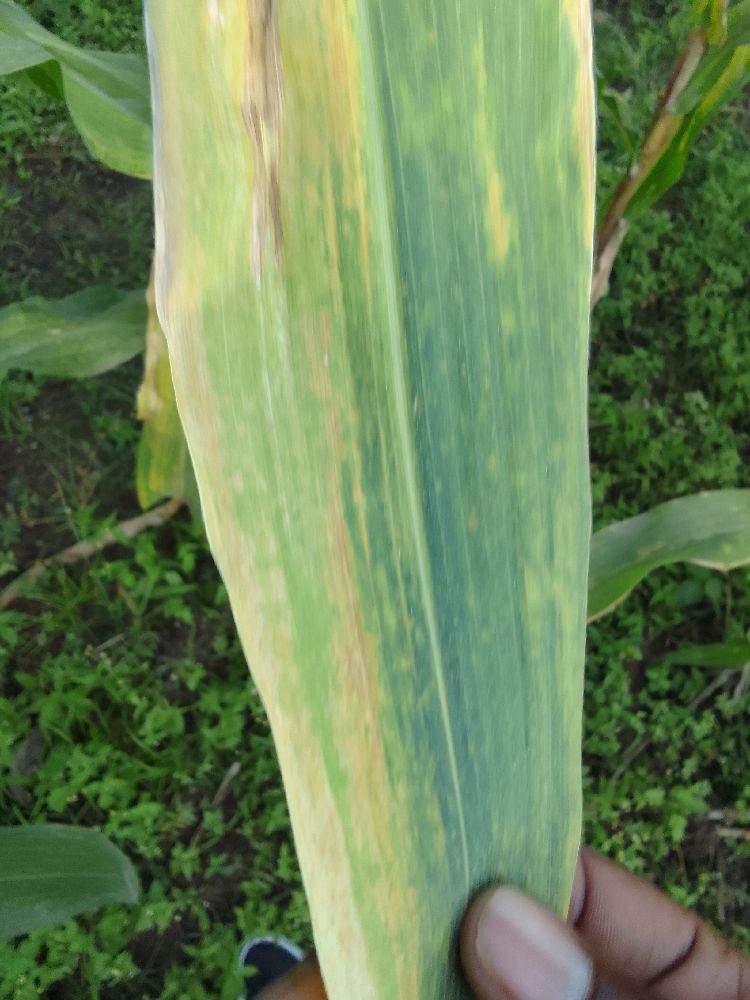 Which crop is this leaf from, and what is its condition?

maize, maize lethal necrosis
